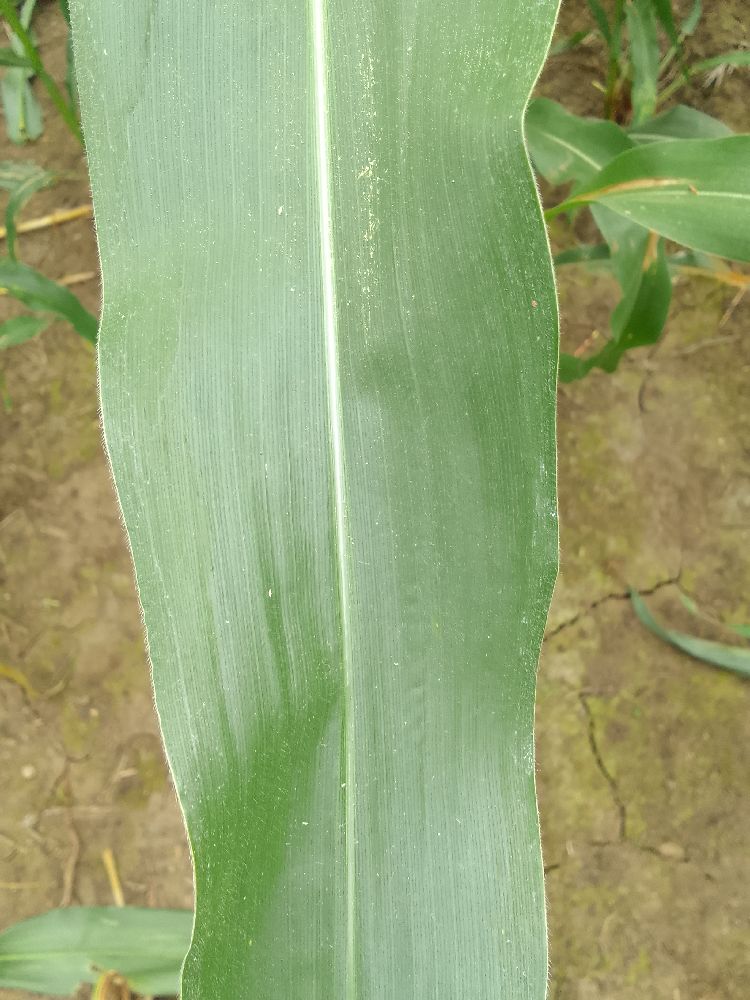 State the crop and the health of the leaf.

maize, healthy
